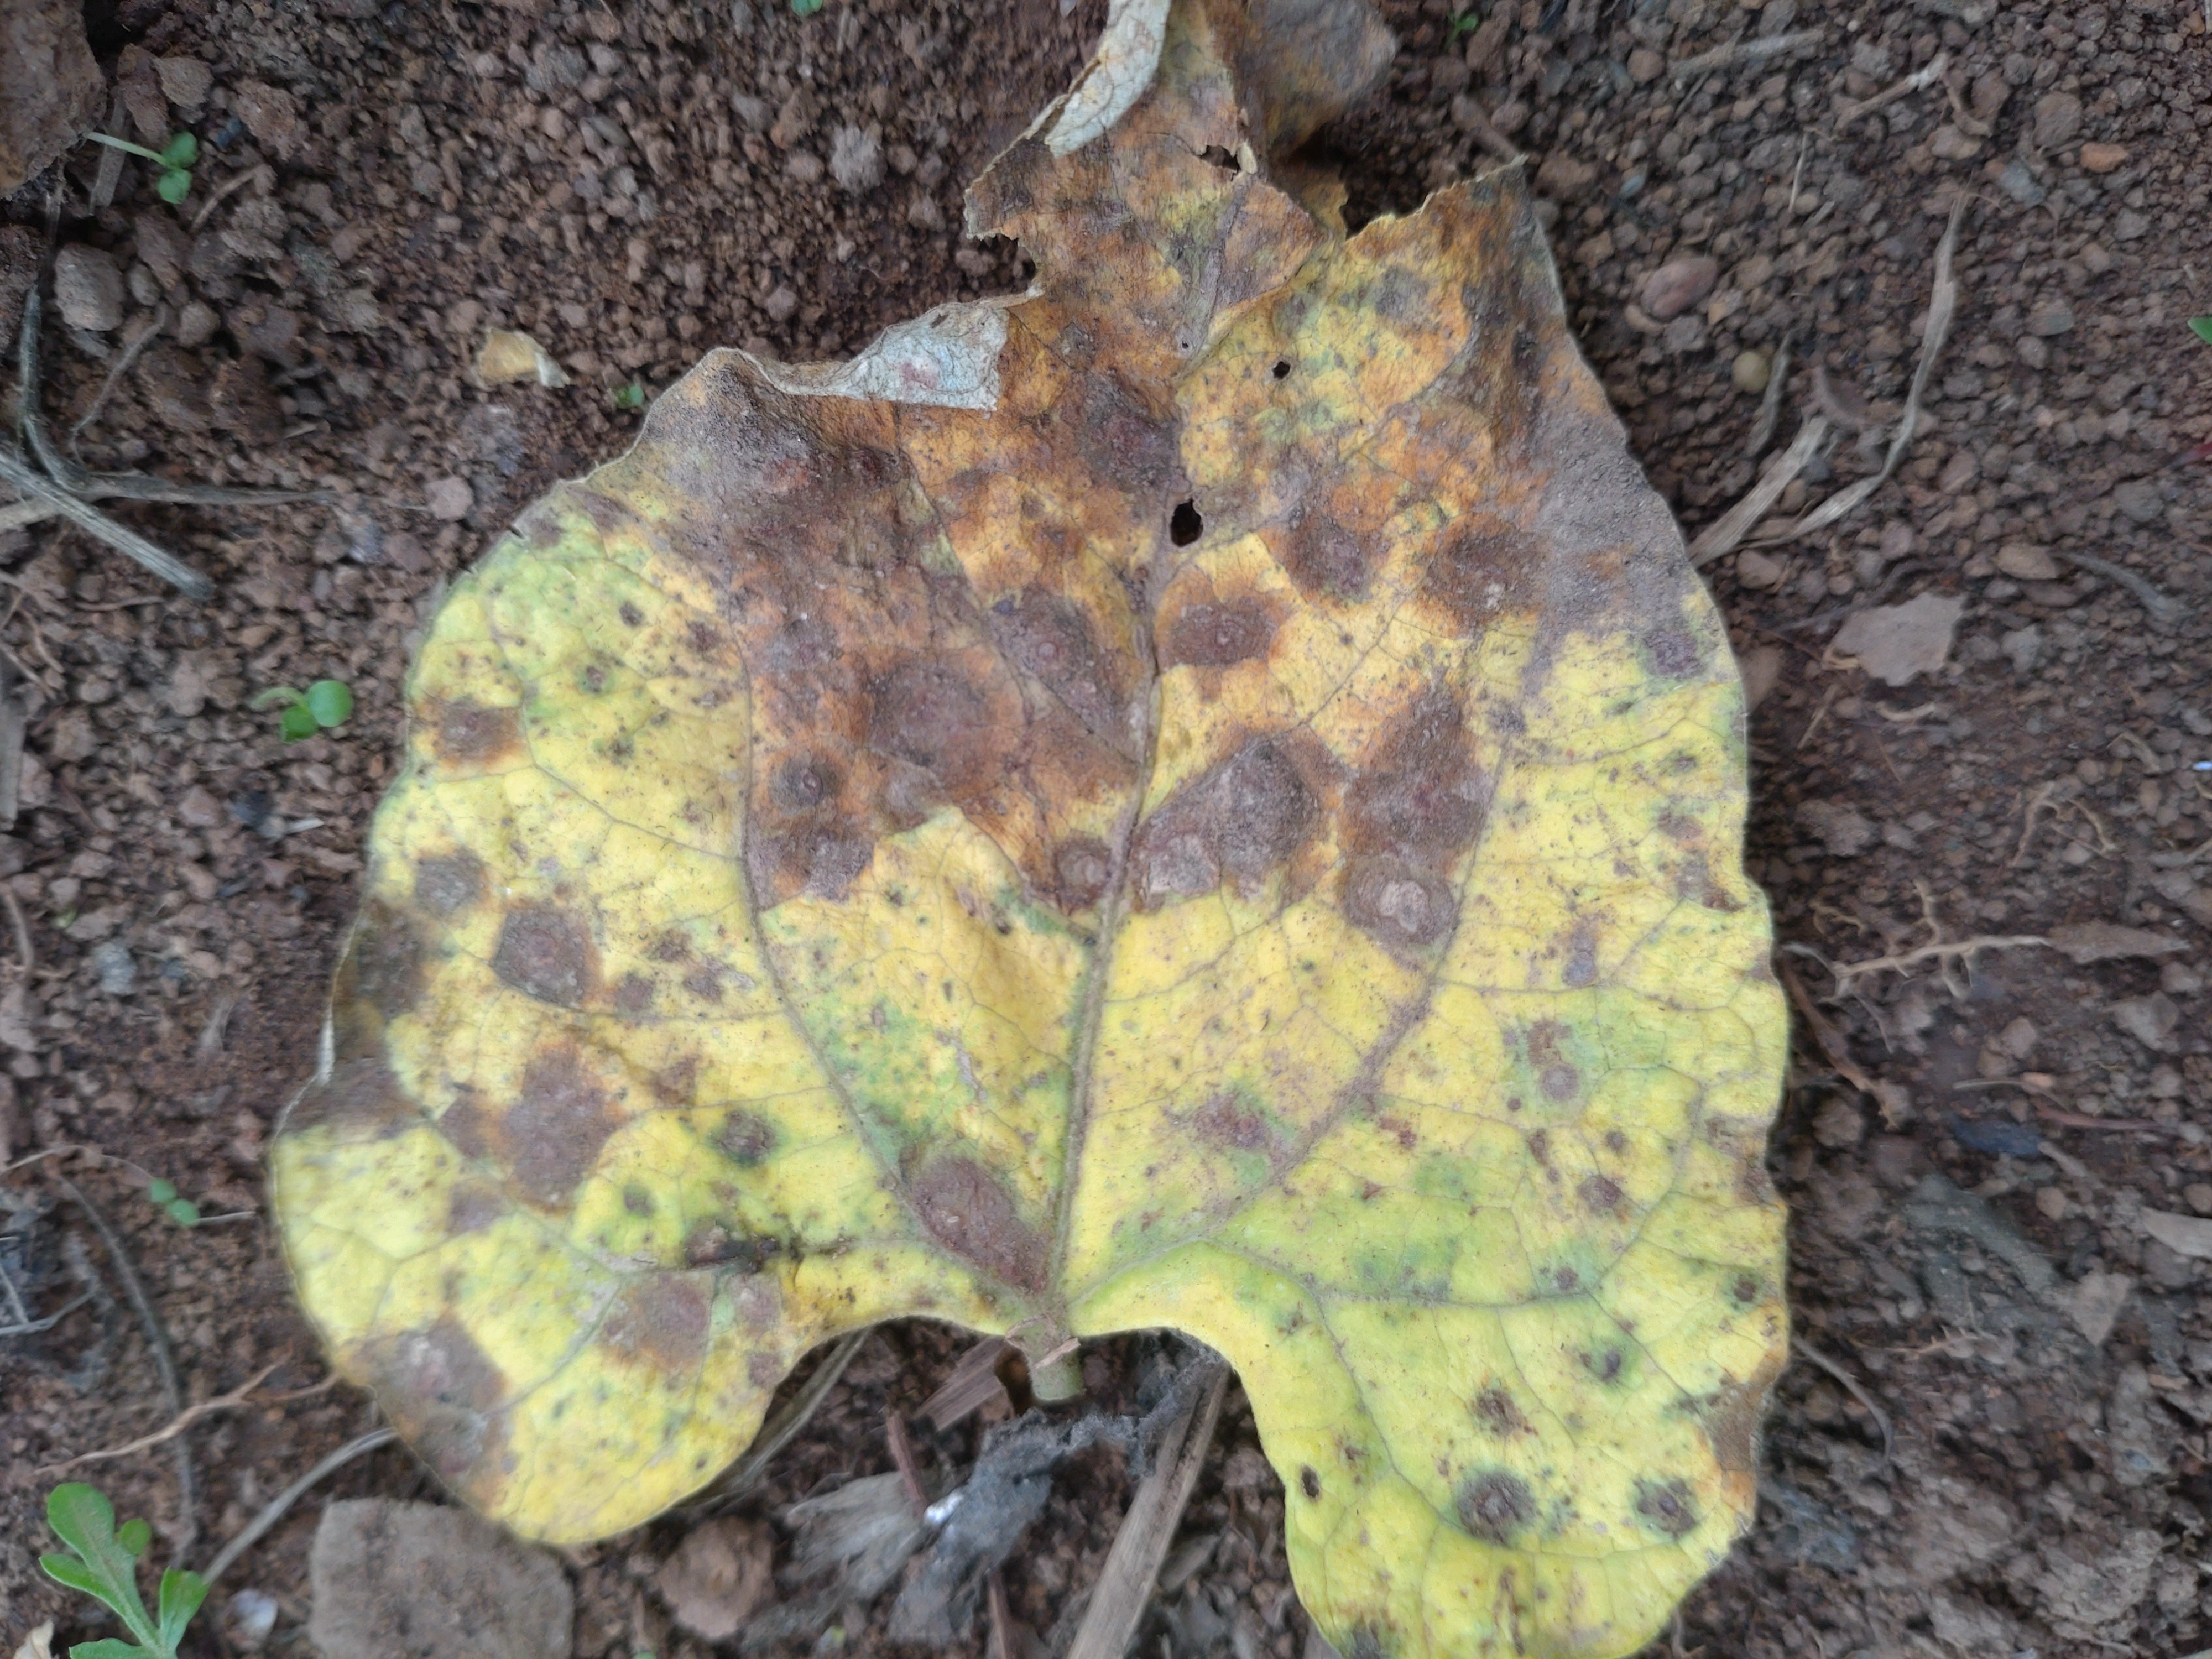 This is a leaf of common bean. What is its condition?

rust
